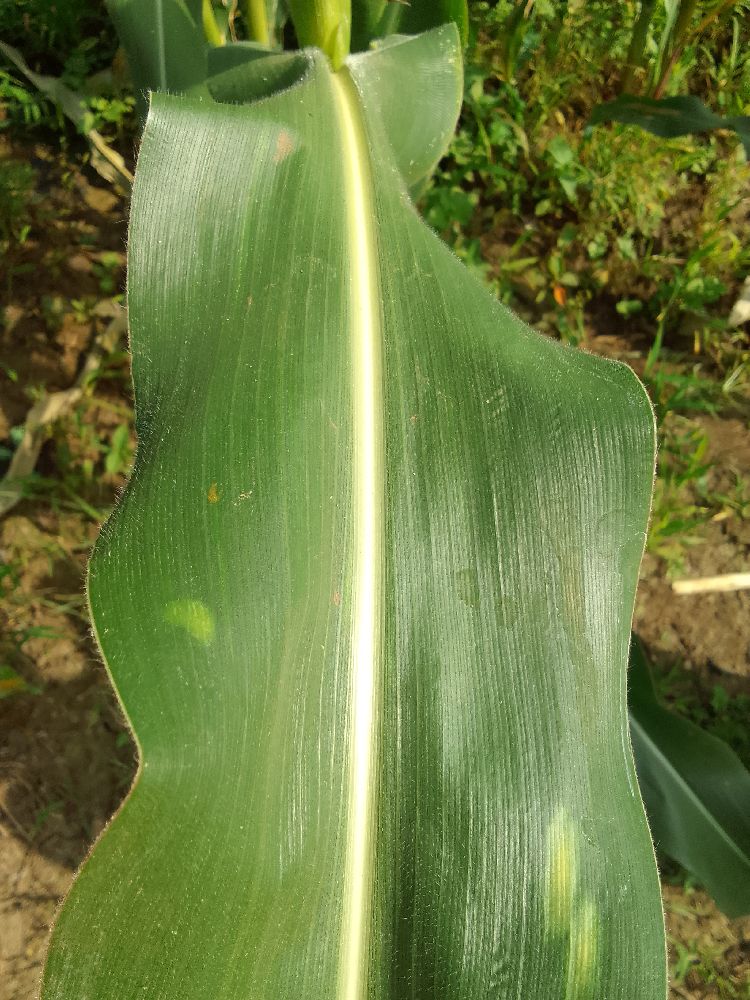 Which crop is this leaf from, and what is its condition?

maize, healthy
